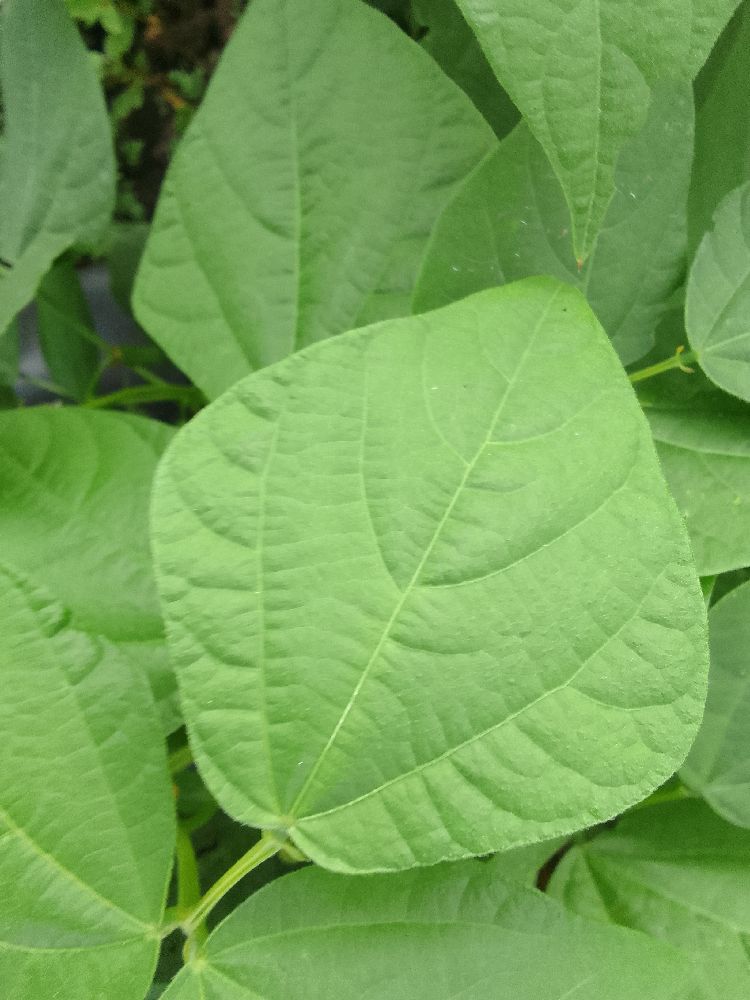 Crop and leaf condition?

common bean, healthy
